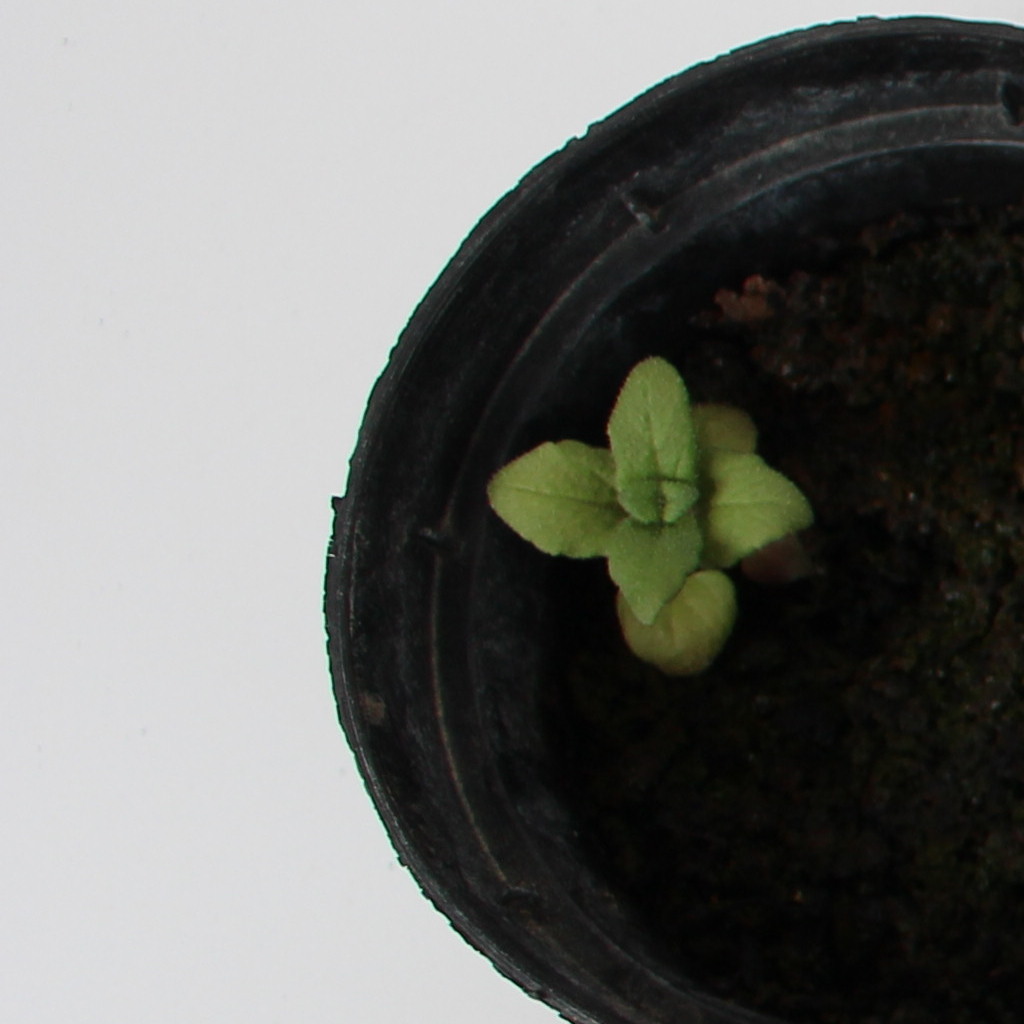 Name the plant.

Veronica persica
